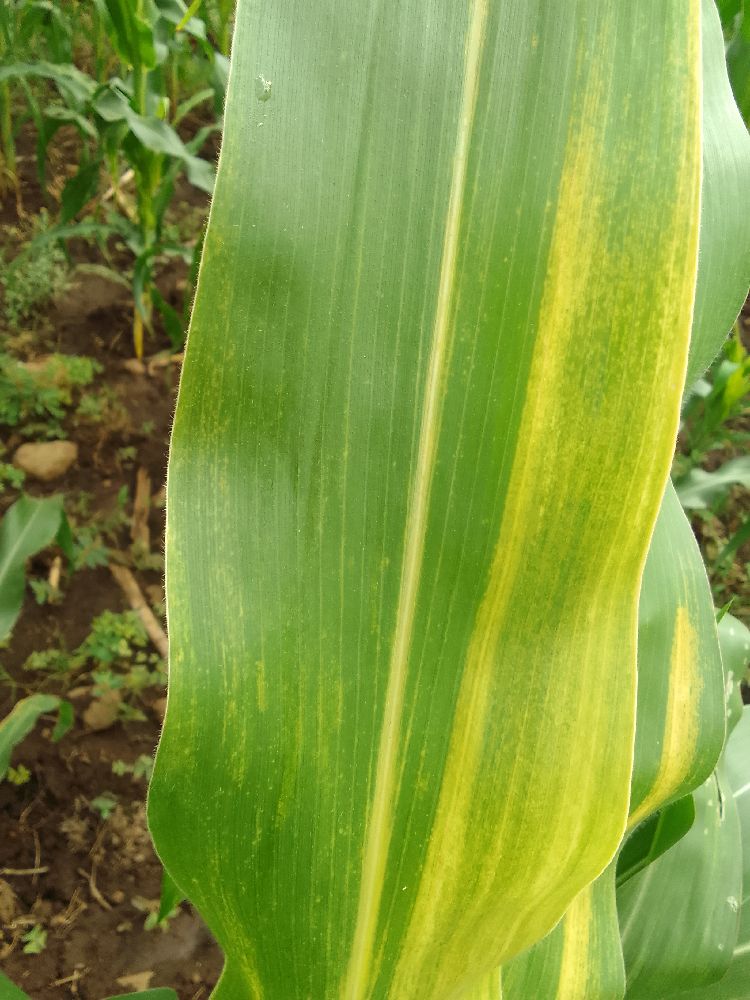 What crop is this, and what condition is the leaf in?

maize, maize lethal necrosis
